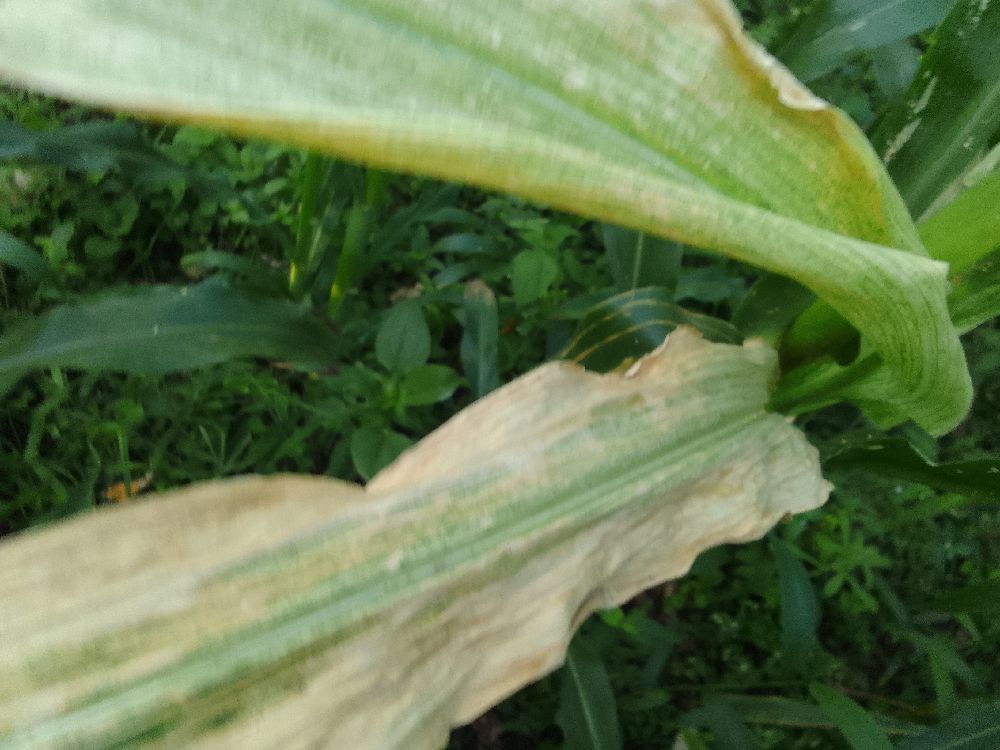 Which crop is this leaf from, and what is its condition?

maize, maize lethal necrosis
